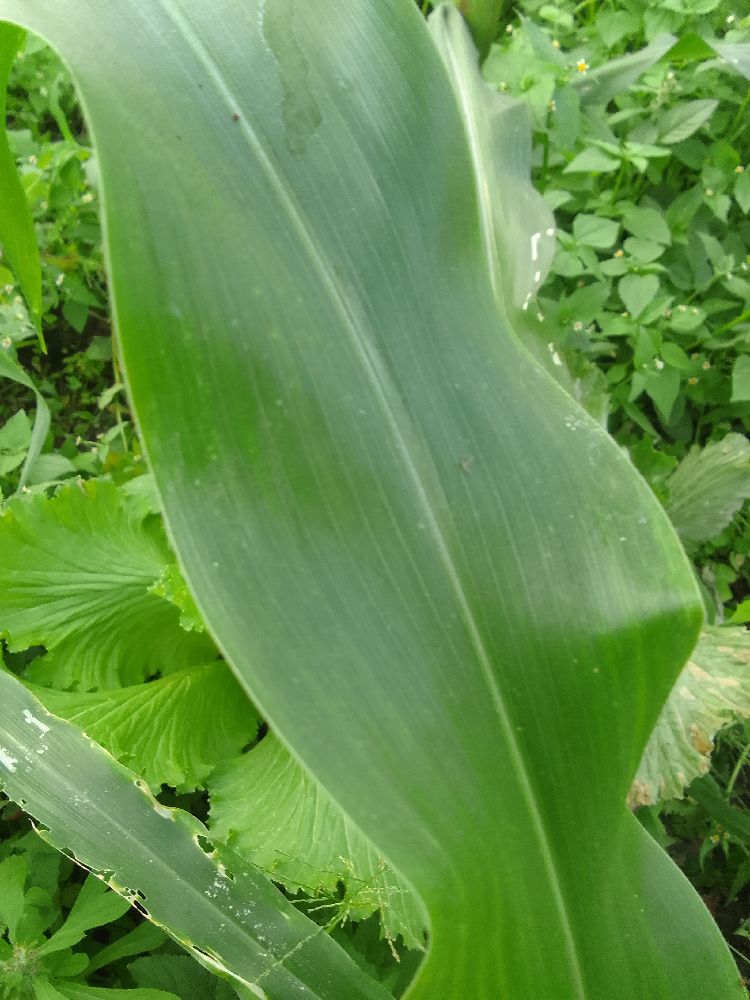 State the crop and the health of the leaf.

maize, healthy
